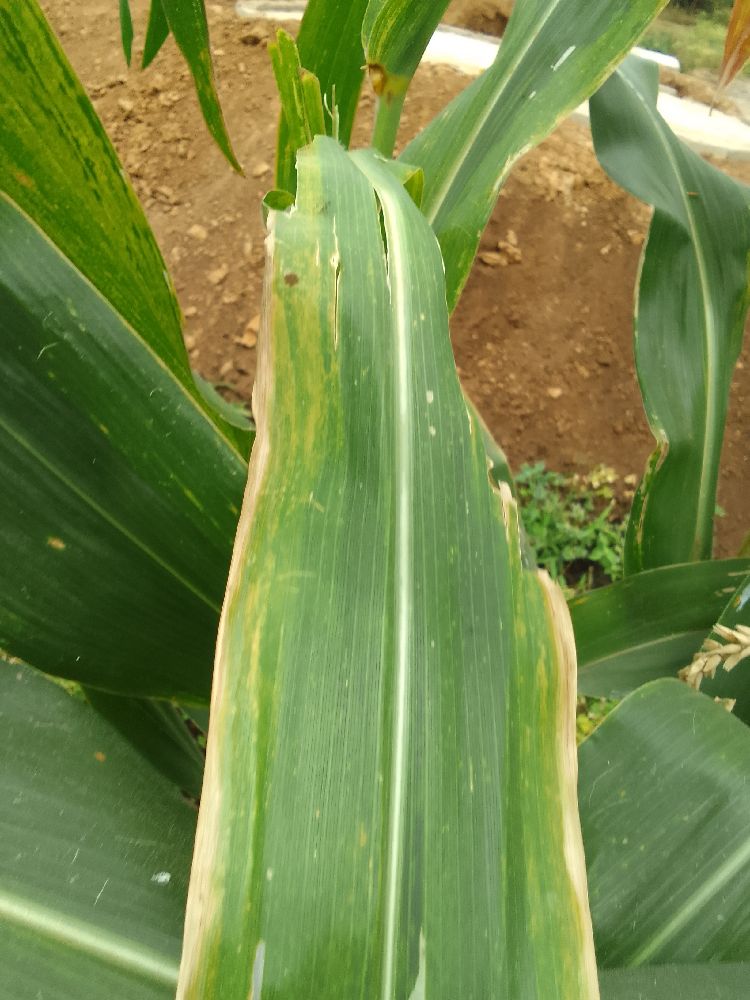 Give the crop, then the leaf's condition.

maize, maize lethal necrosis
